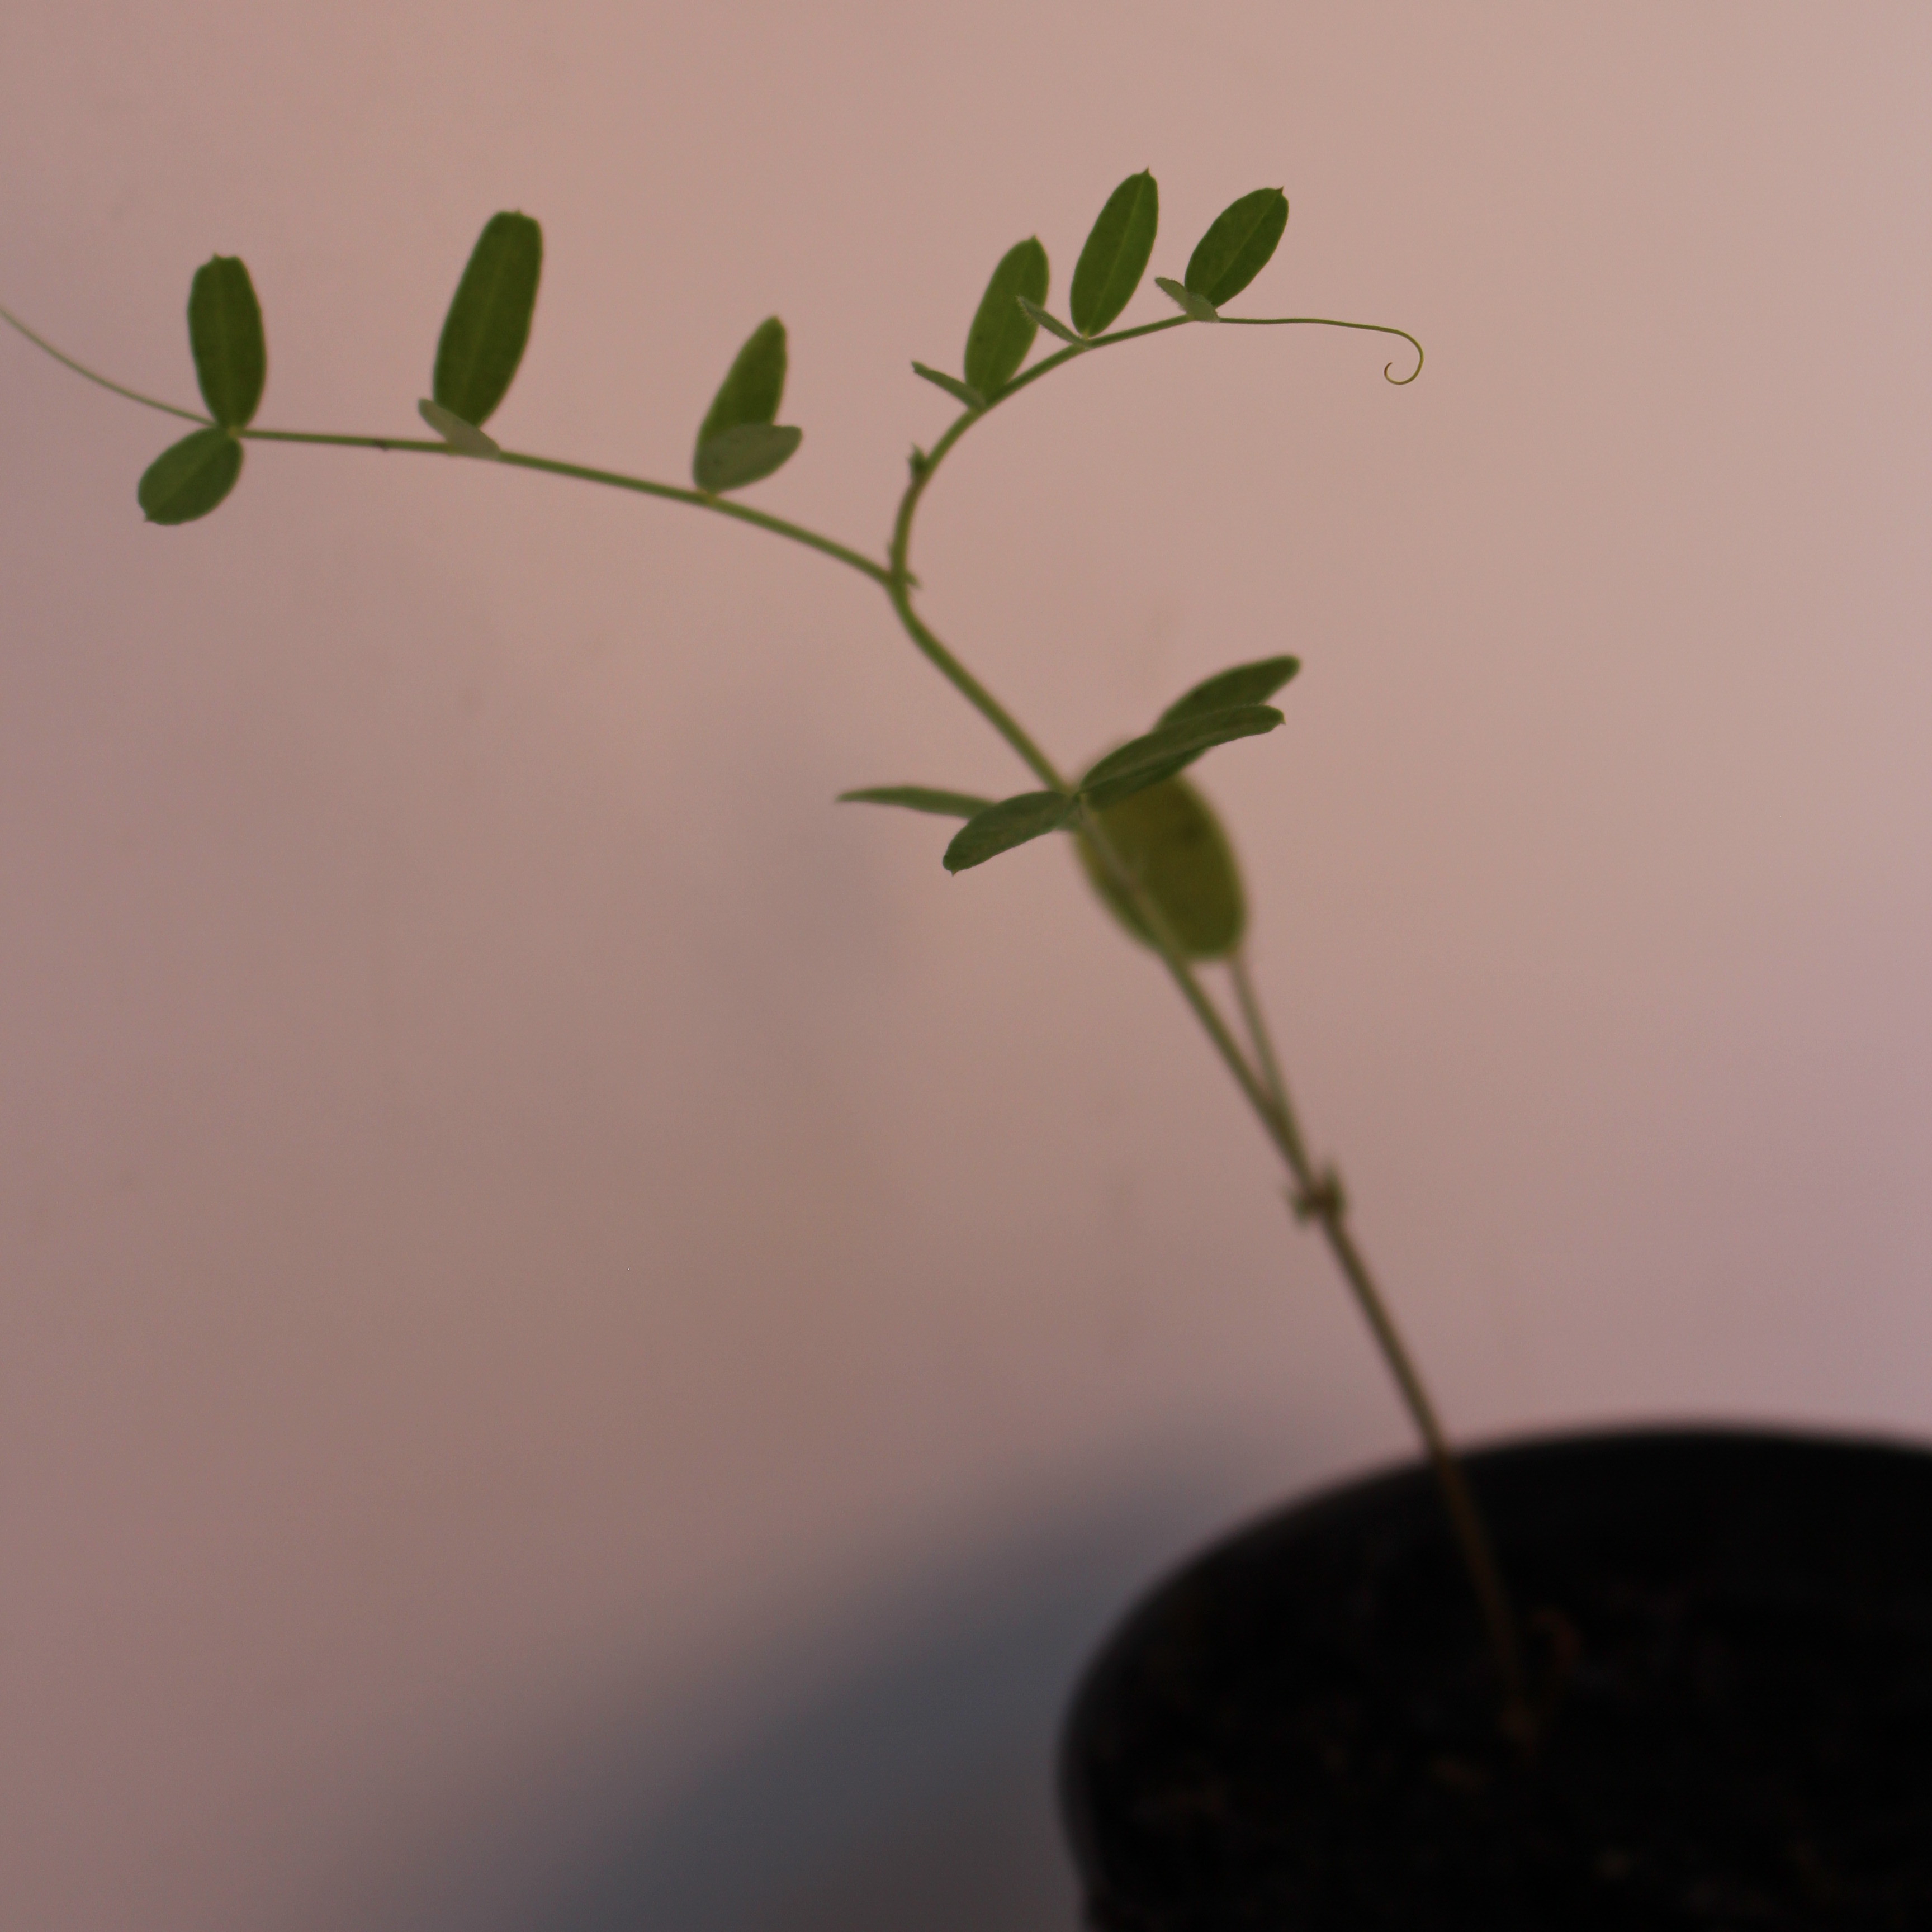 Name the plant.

Vicia sativa
